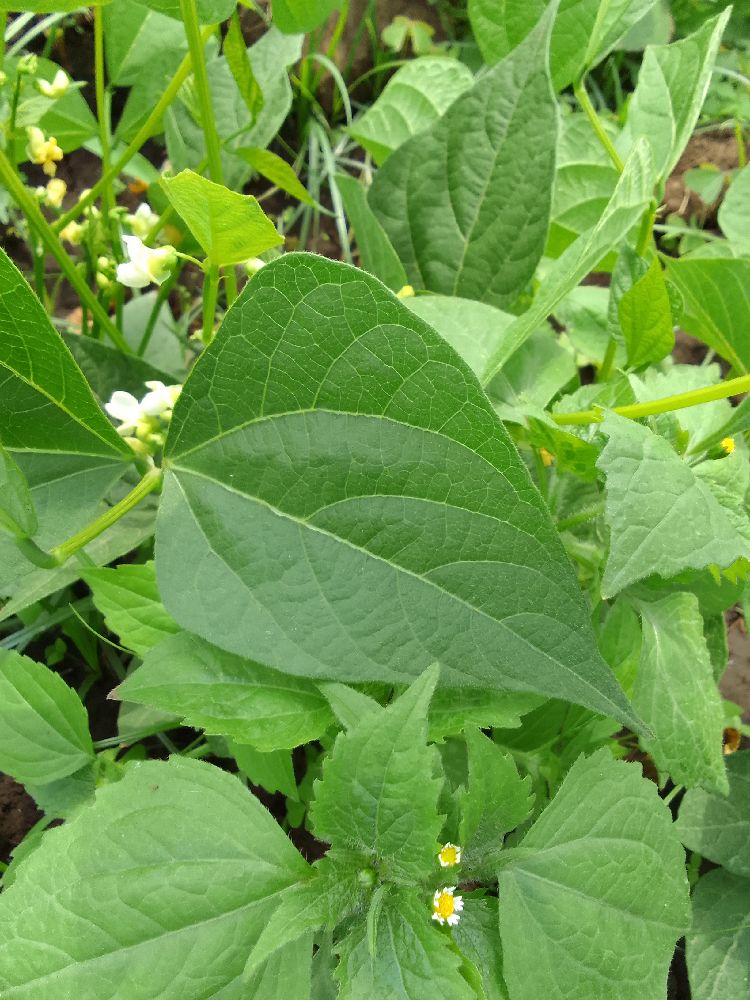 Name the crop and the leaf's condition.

common bean, healthy
